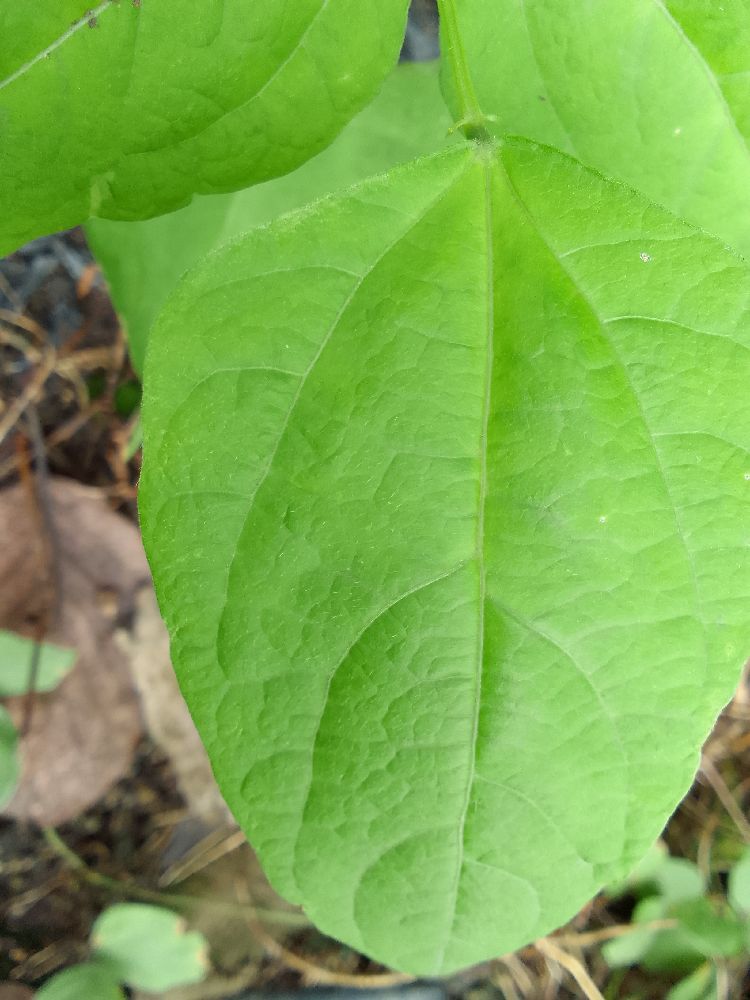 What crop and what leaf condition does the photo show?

common bean, healthy
